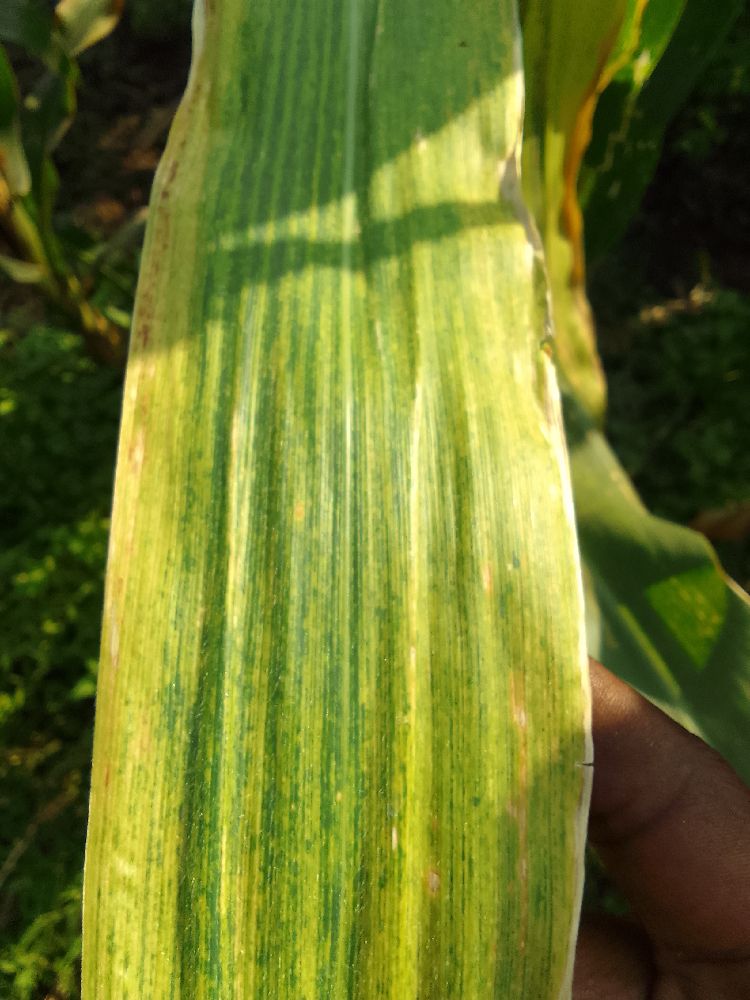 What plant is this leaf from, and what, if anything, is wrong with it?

maize, maize lethal necrosis
